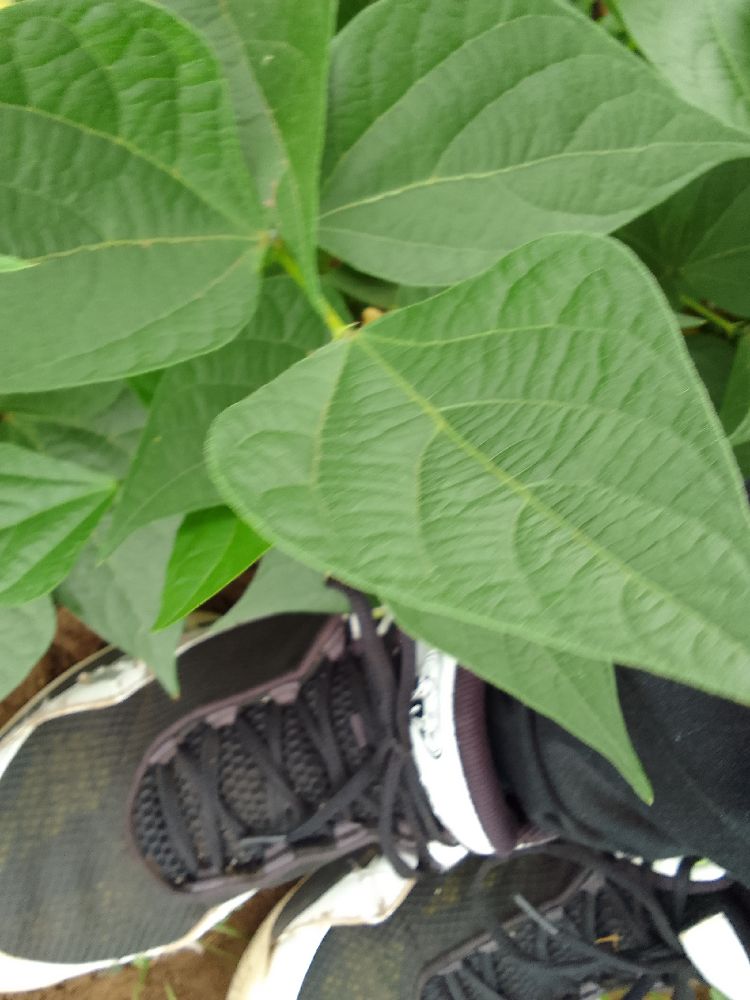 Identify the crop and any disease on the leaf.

common bean, healthy
